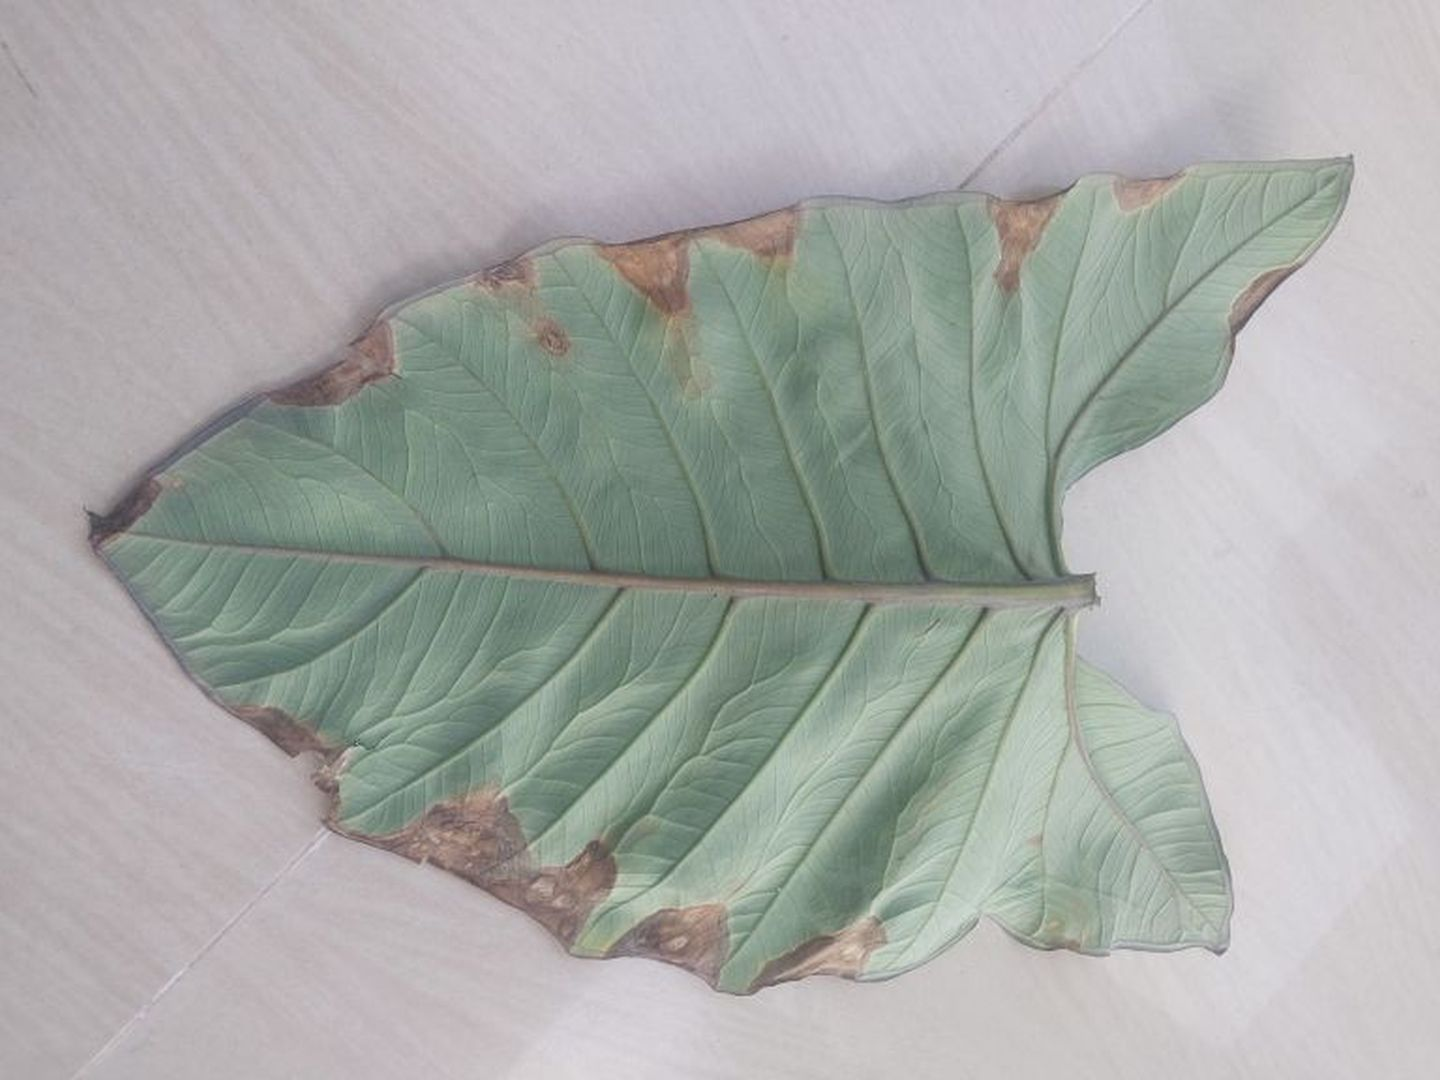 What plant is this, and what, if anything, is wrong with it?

taro, leaf blight
